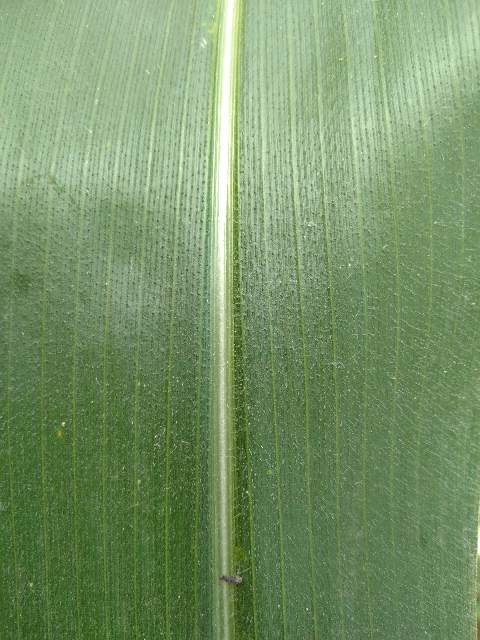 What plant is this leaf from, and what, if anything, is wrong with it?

maize, healthy
